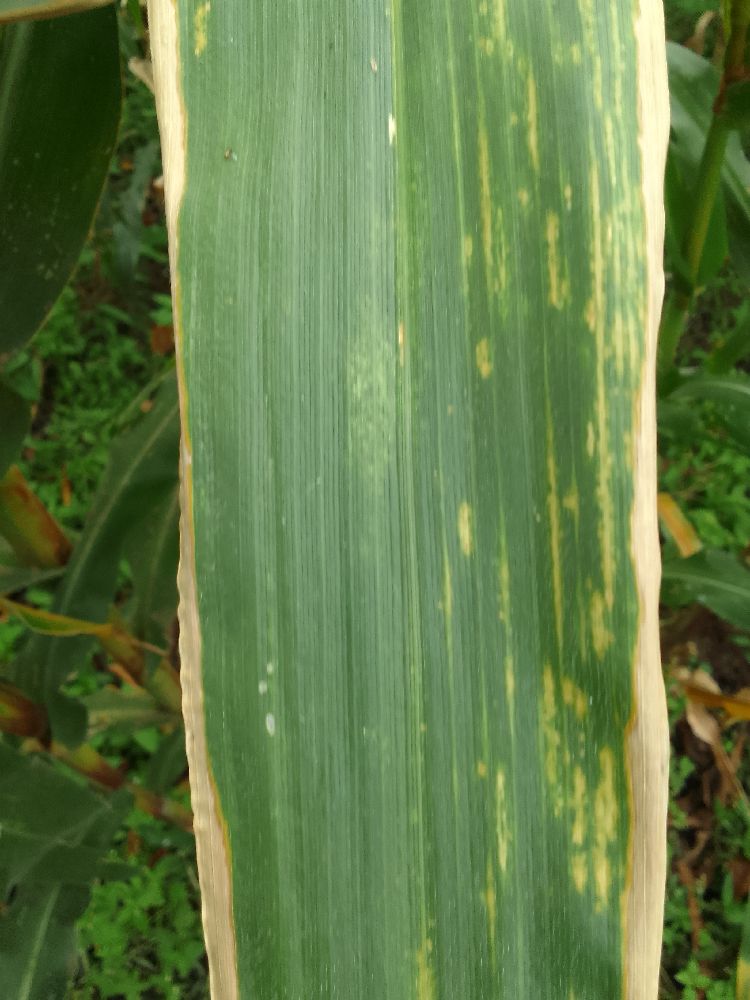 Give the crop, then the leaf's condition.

maize, maize lethal necrosis
